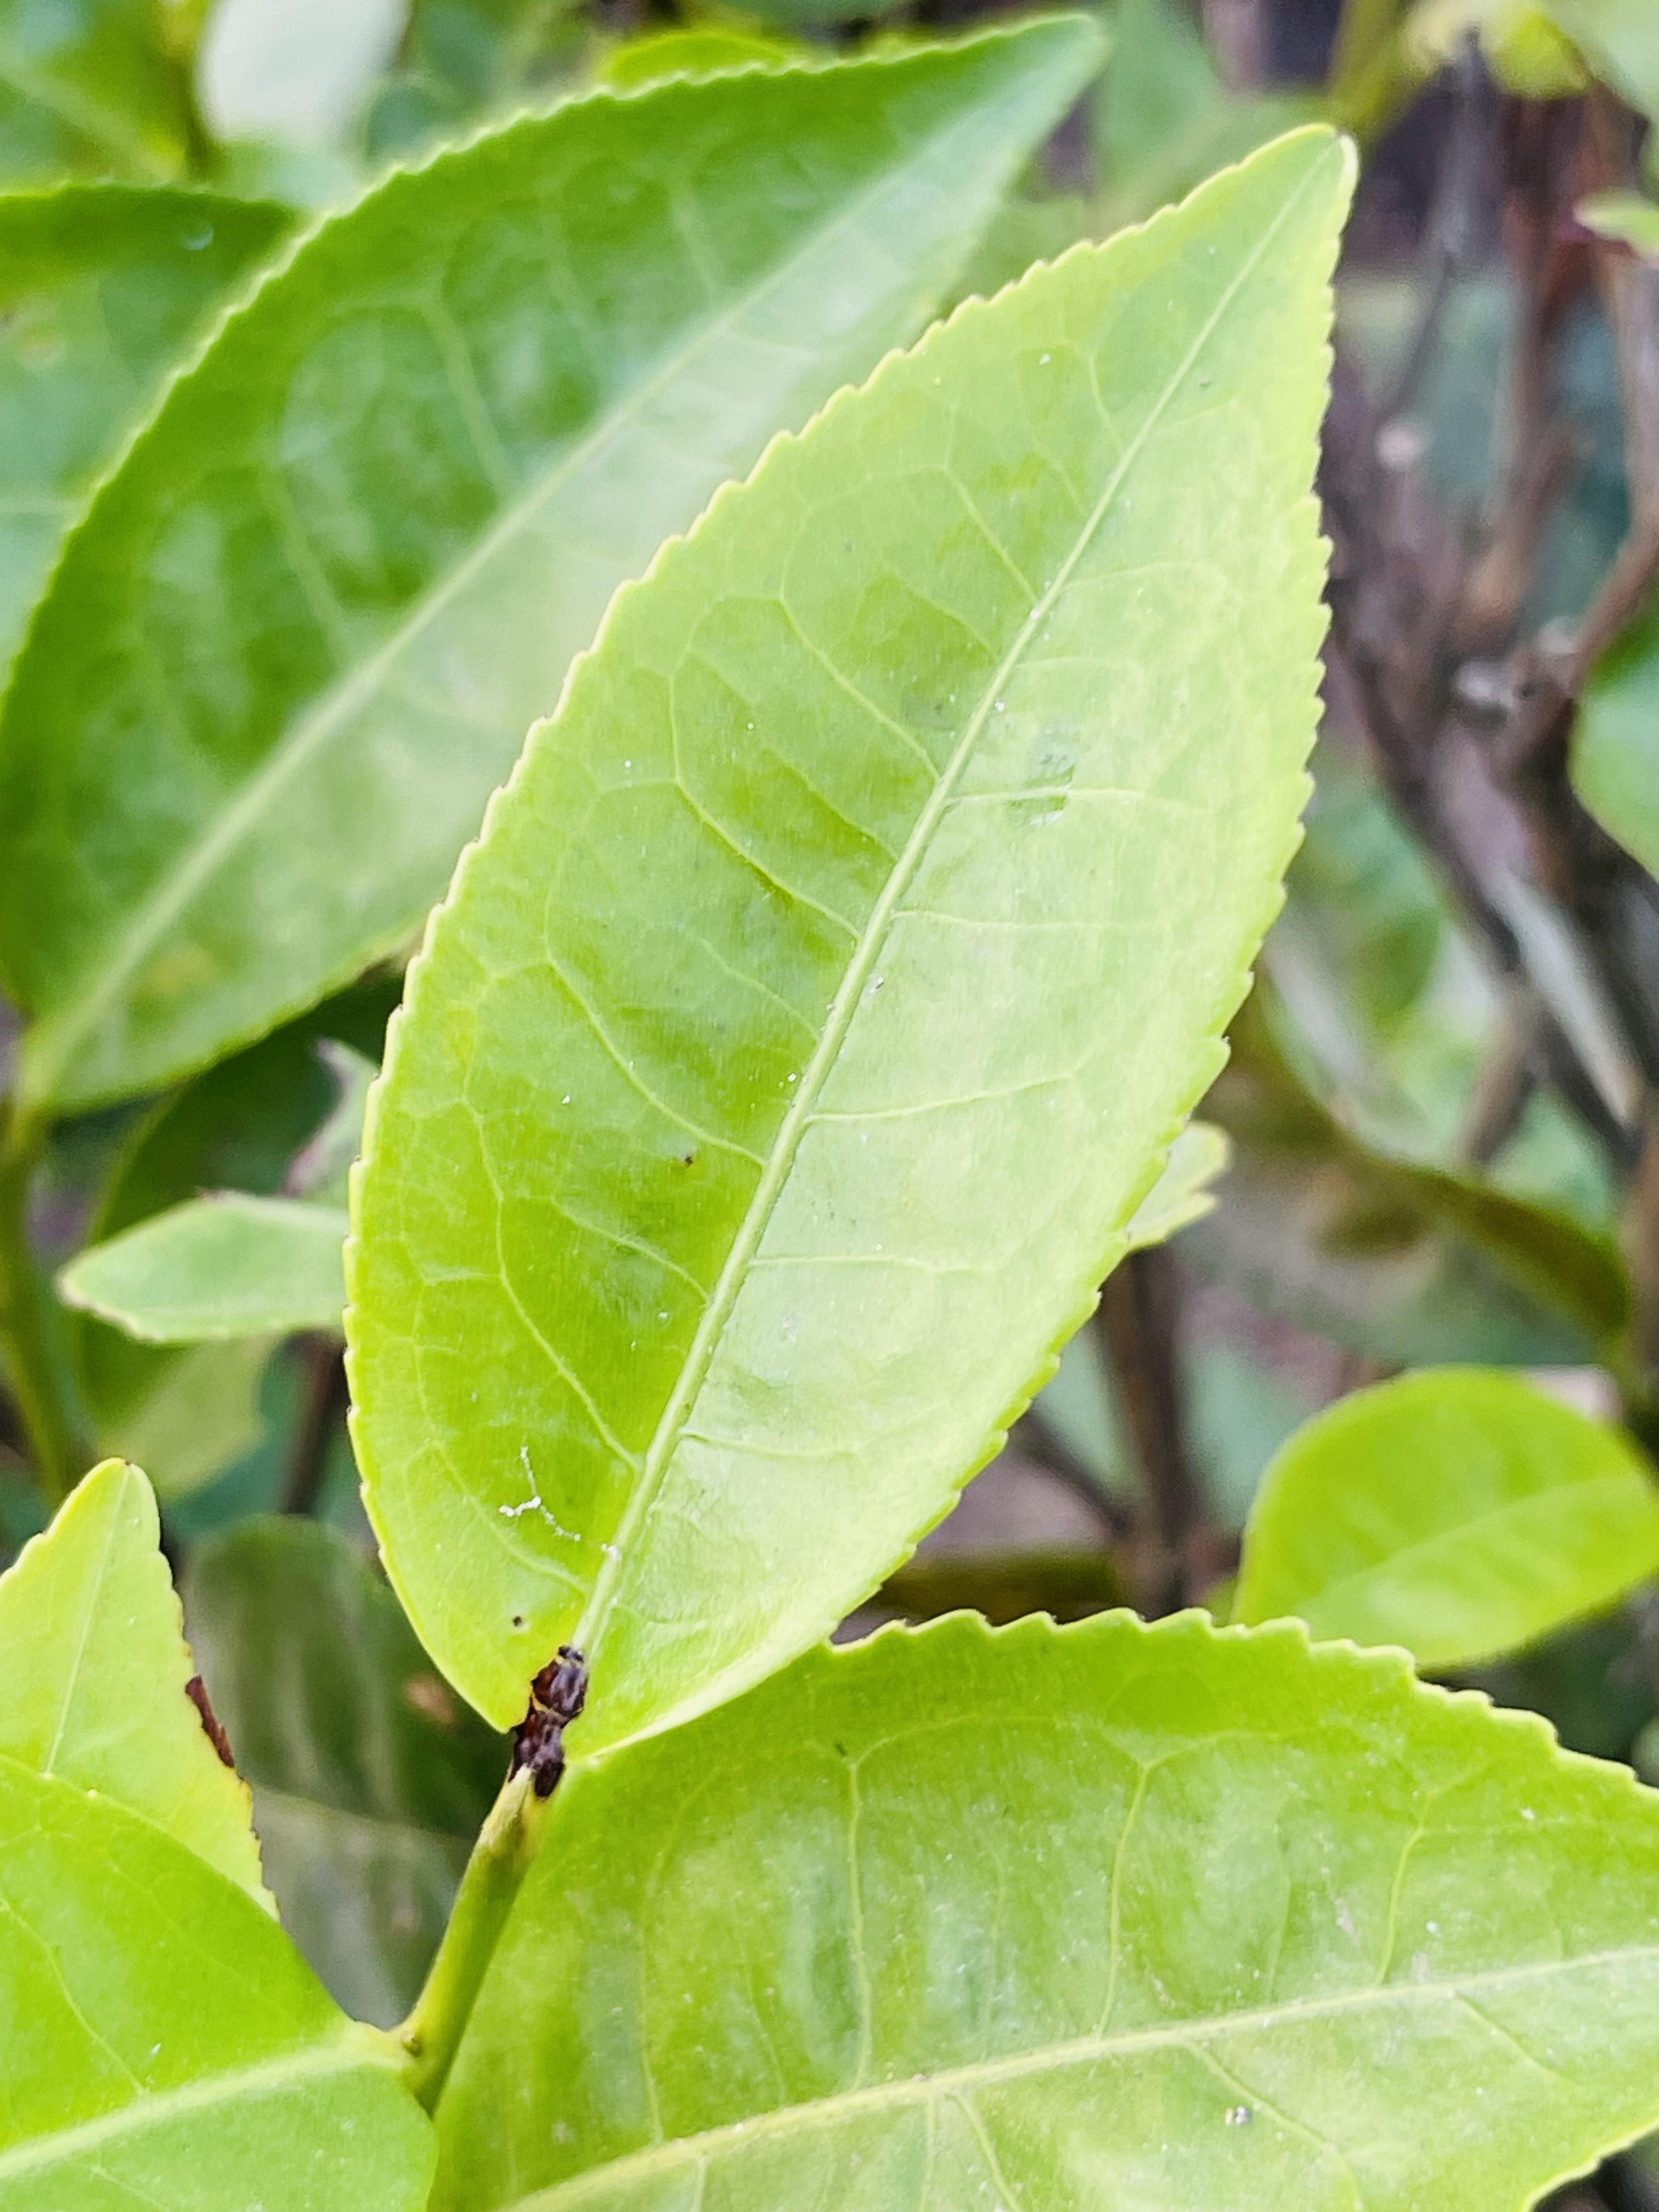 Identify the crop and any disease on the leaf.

tea, healthy leaf
